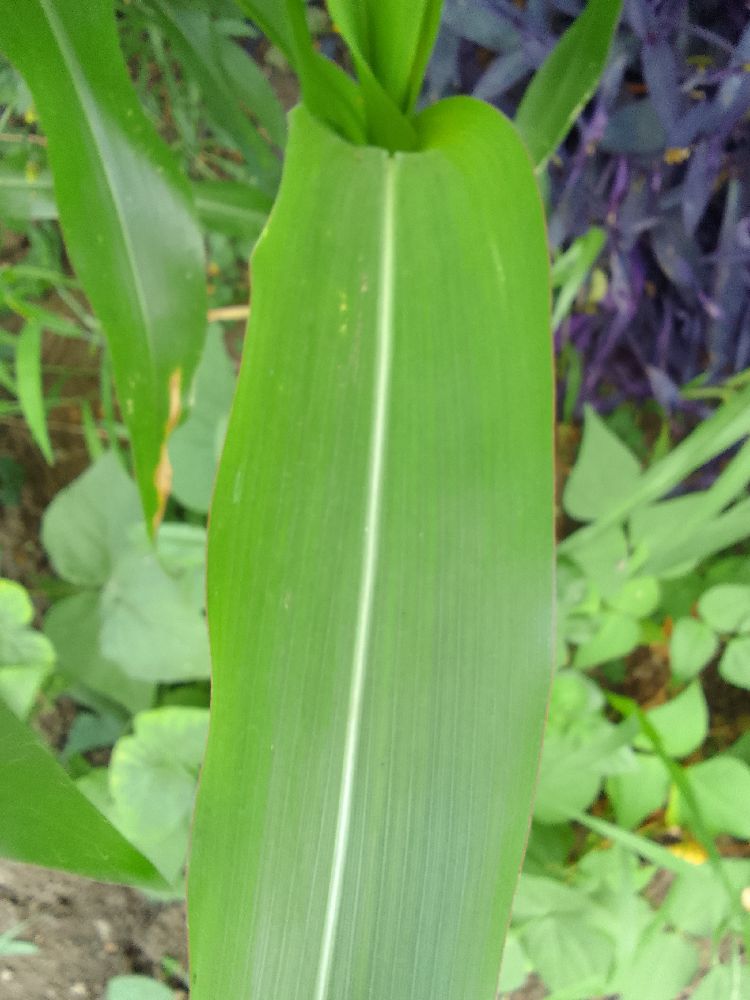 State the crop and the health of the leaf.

maize, healthy
